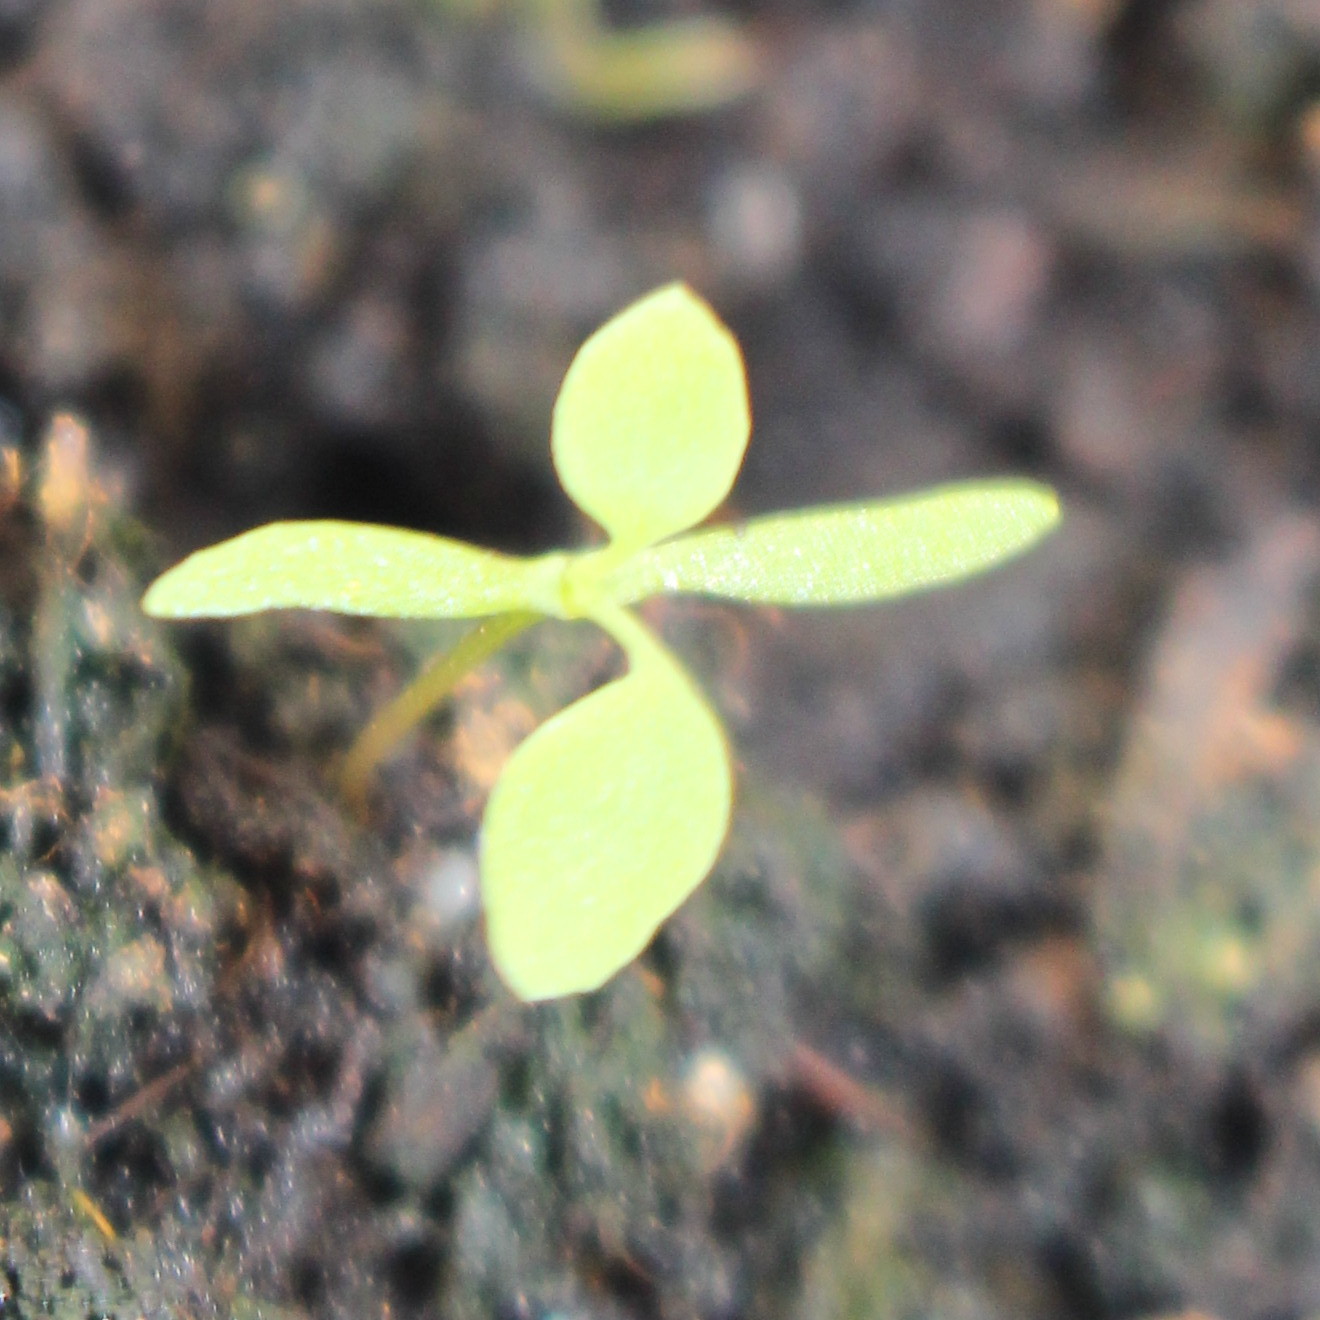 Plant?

Papaver rhoeas
